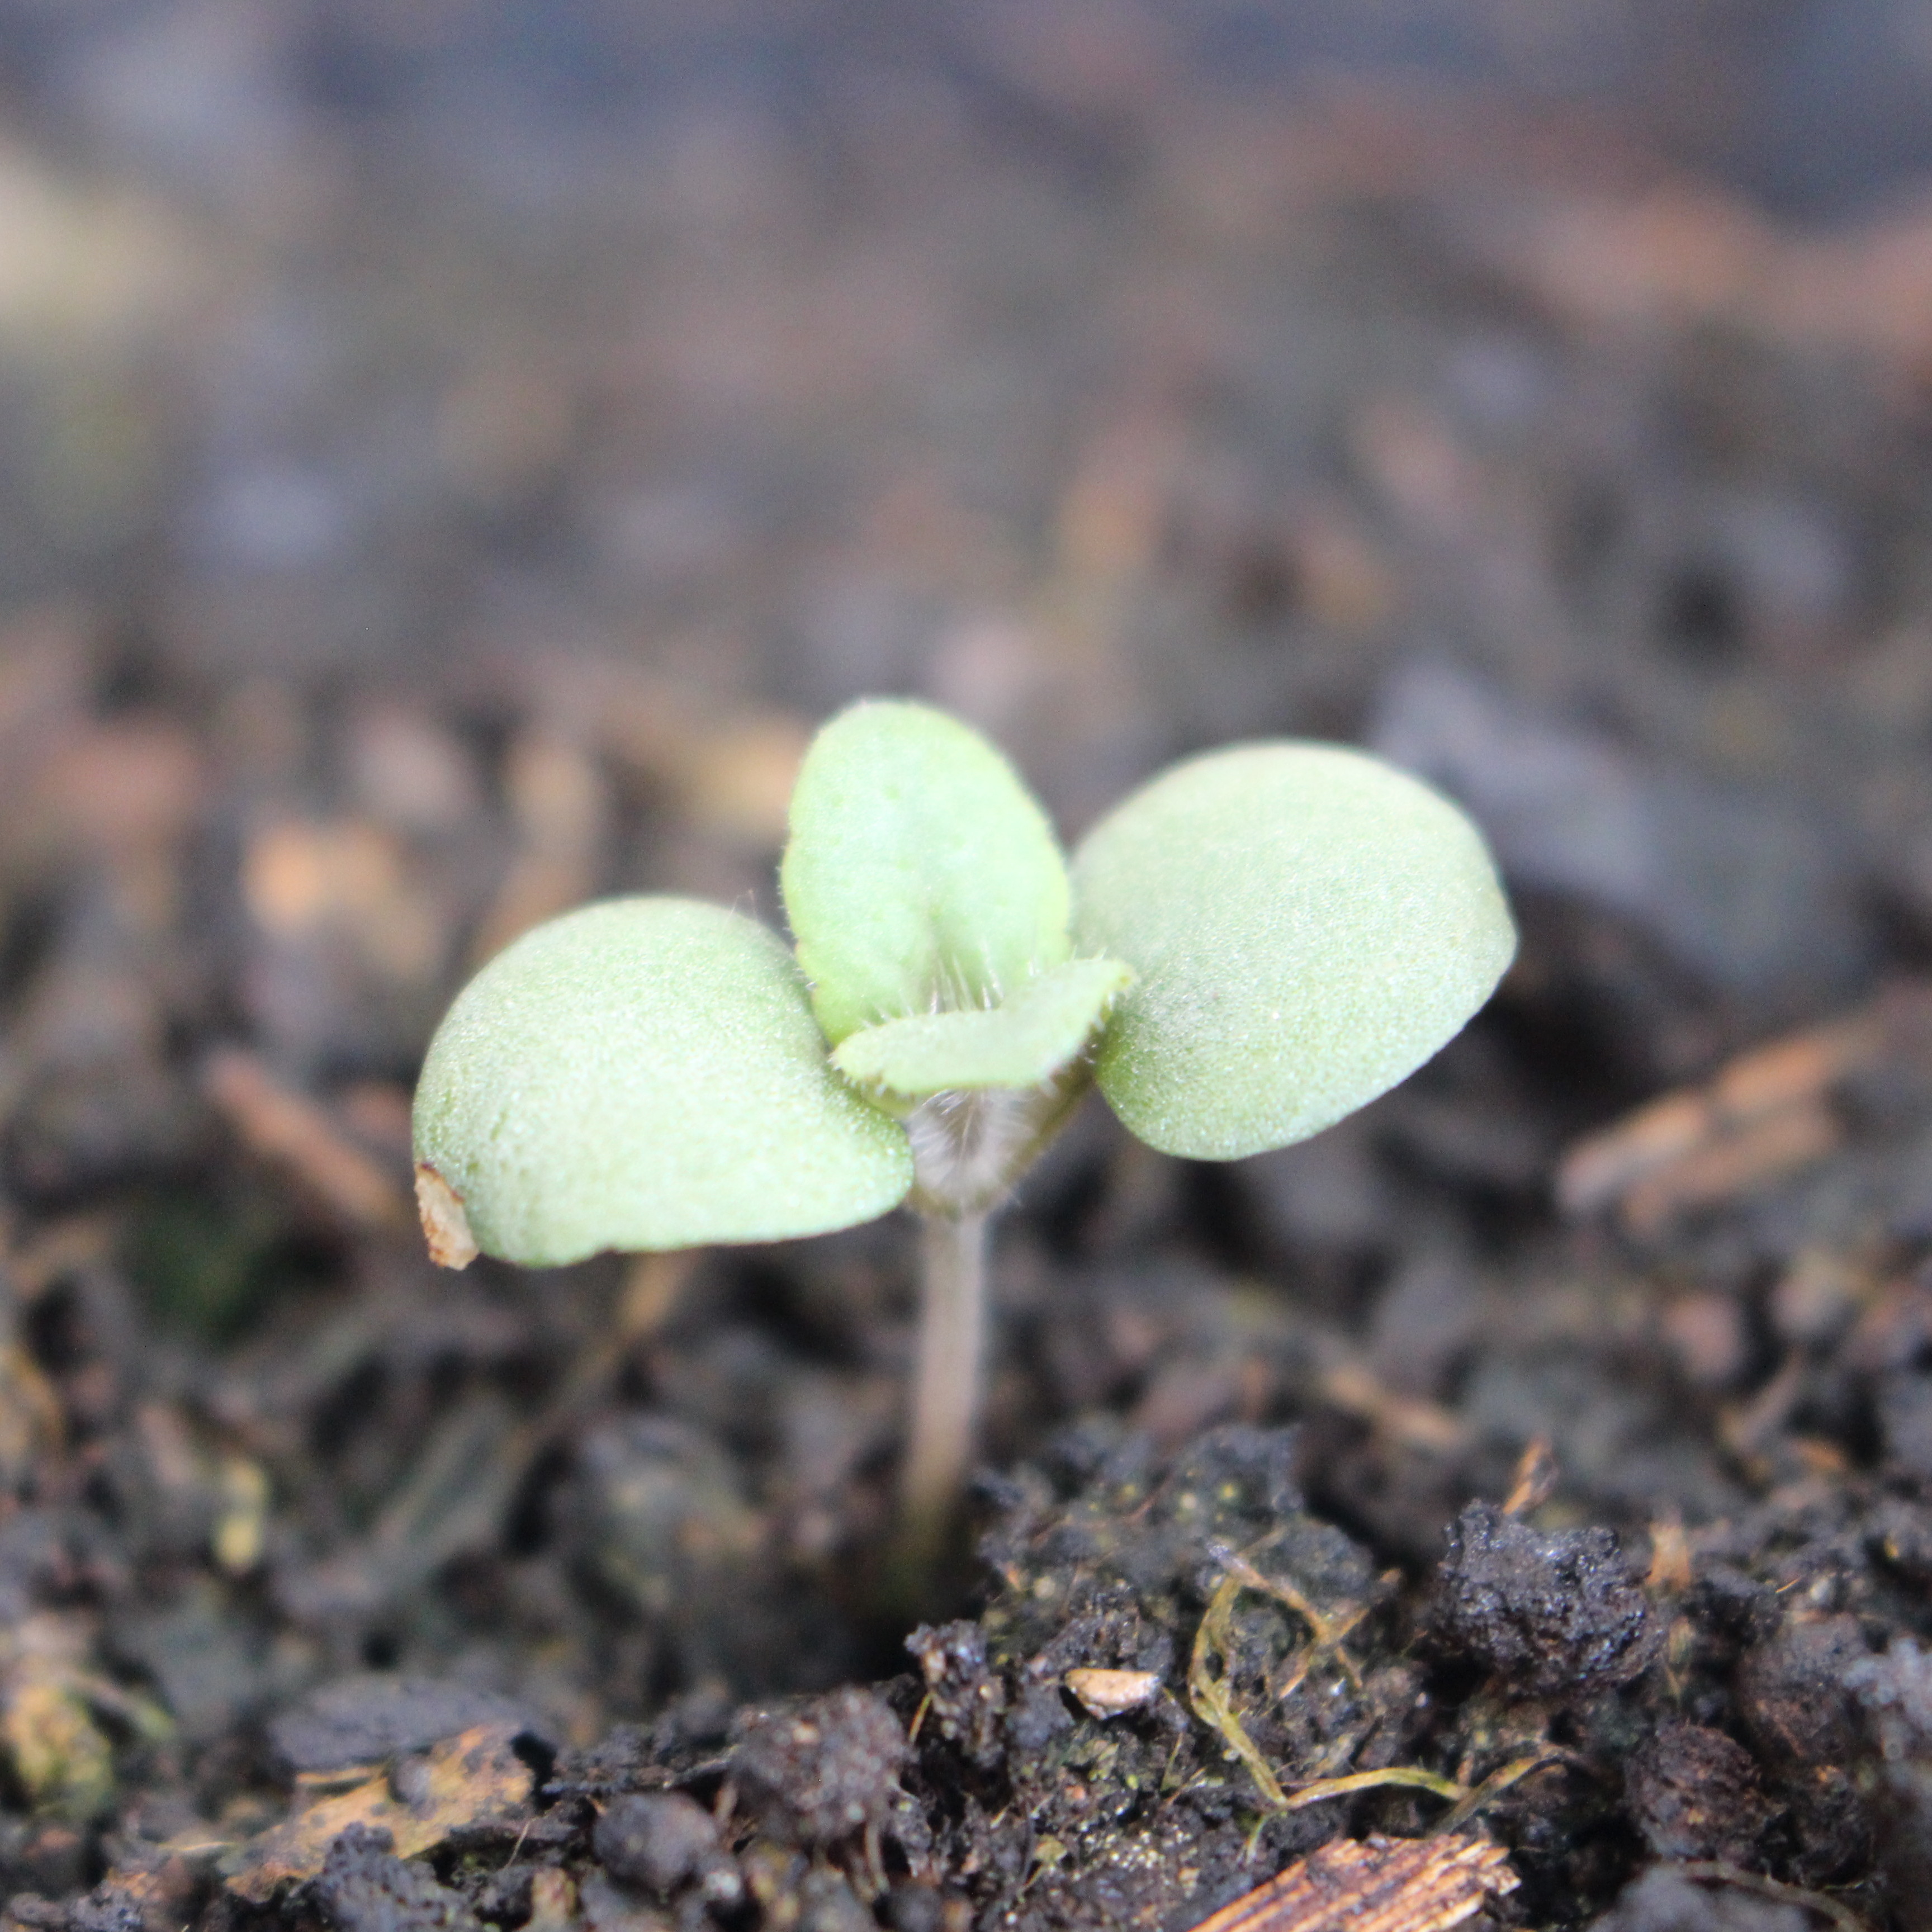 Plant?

Veronica persica
